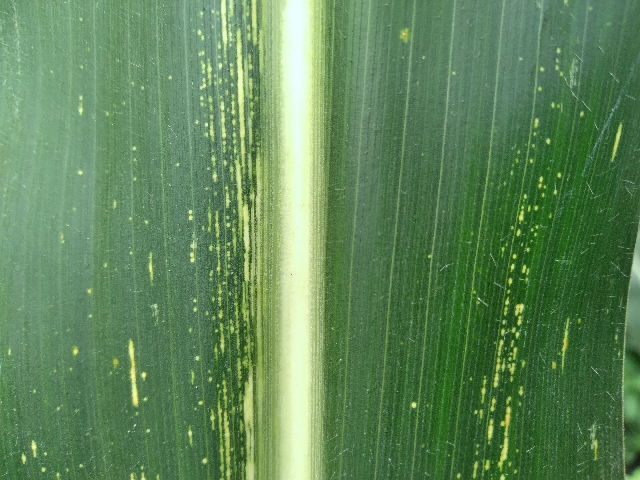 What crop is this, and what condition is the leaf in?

maize, maize streak virus
